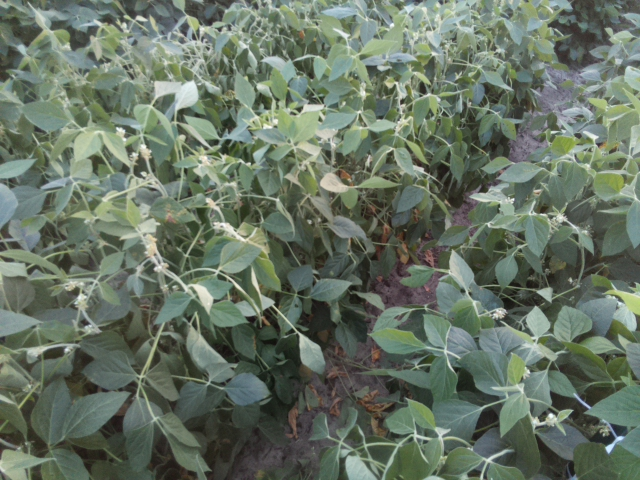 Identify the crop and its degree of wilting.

soybean, slight leaflet or petiole turgor loss in upper canopy
